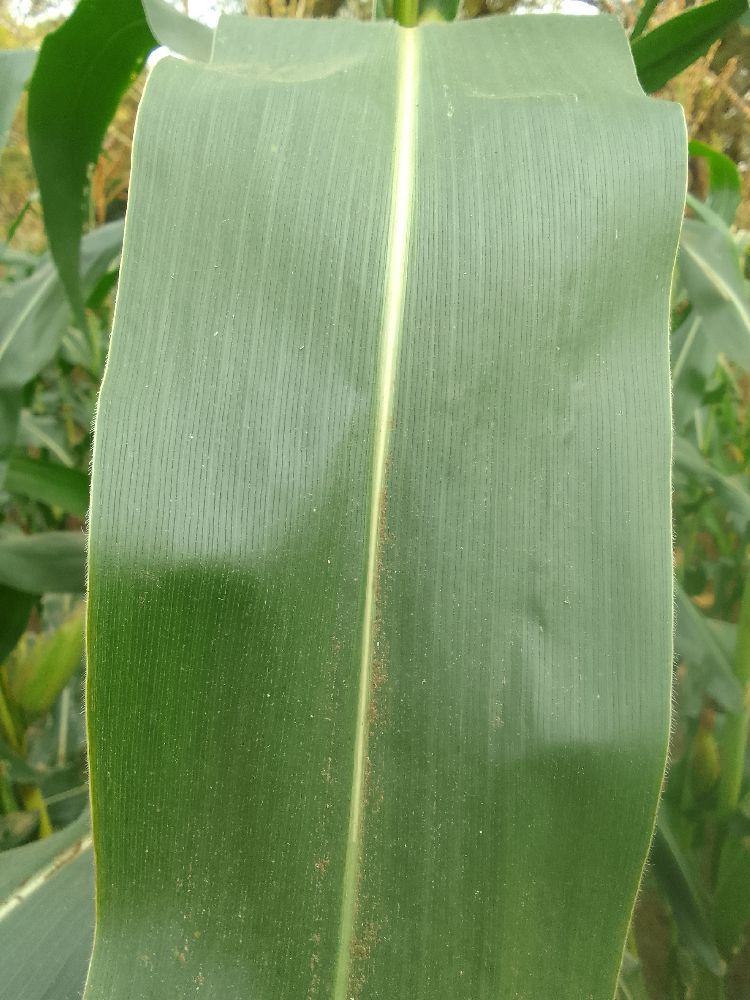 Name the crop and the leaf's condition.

maize, healthy
